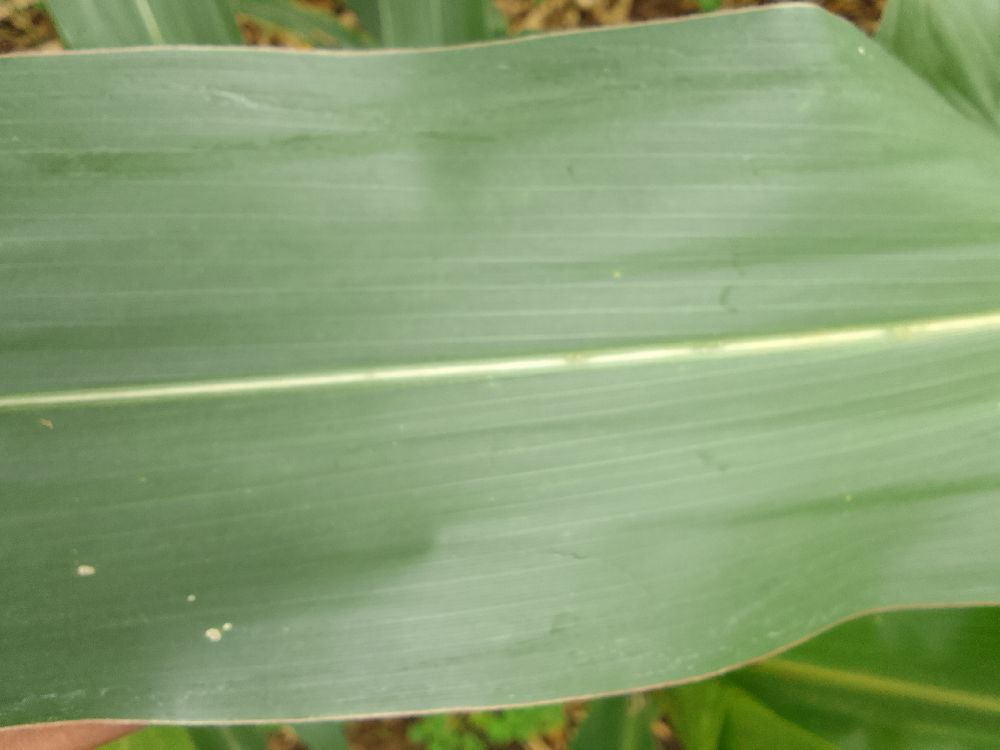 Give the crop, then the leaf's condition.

maize, healthy
